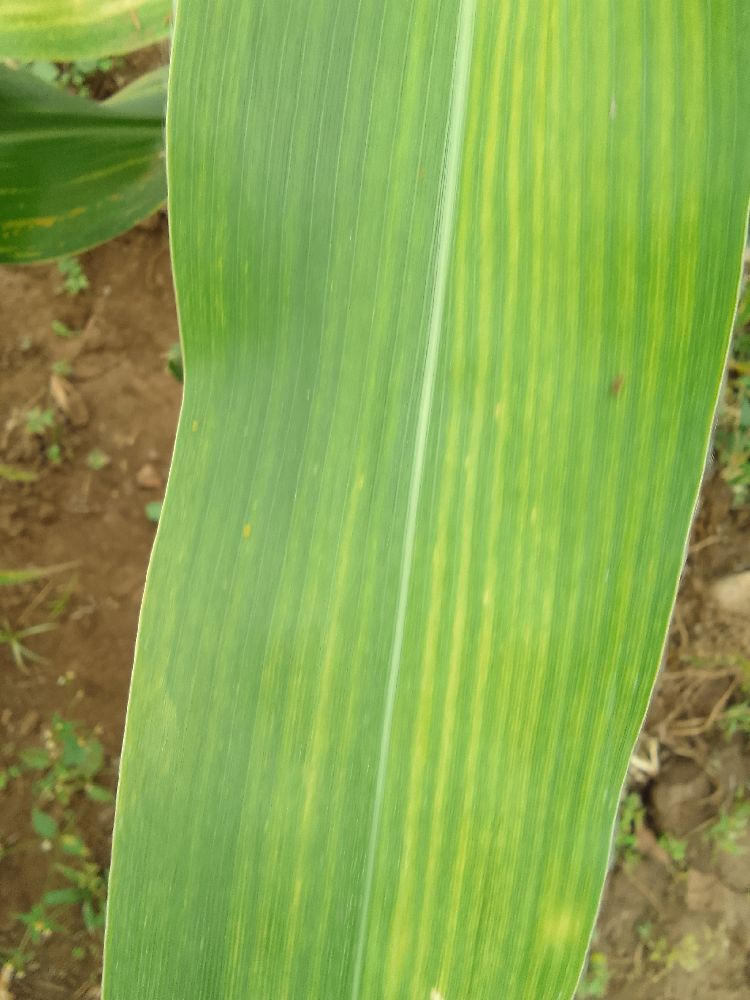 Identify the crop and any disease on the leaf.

maize, maize lethal necrosis
